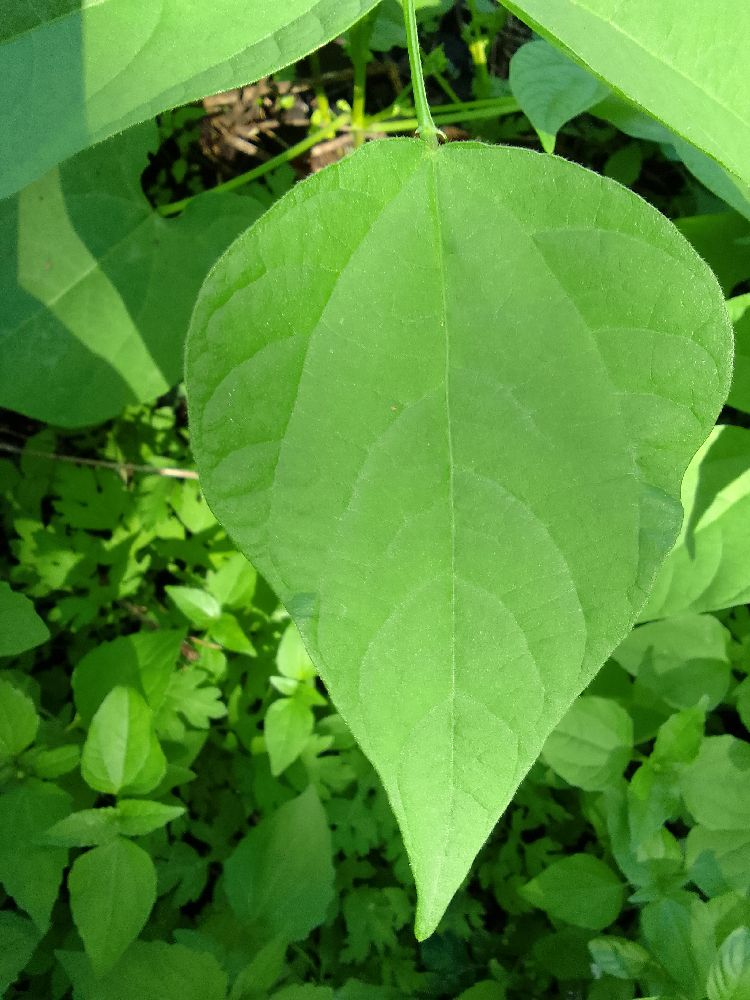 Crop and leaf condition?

common bean, healthy
